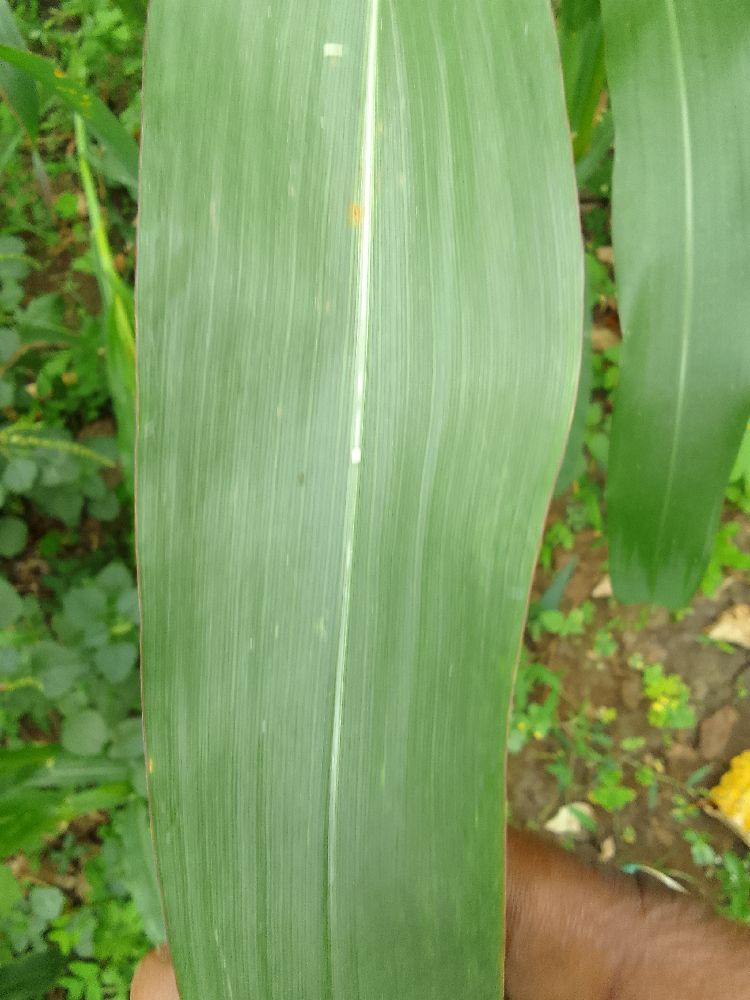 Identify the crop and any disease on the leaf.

maize, healthy
